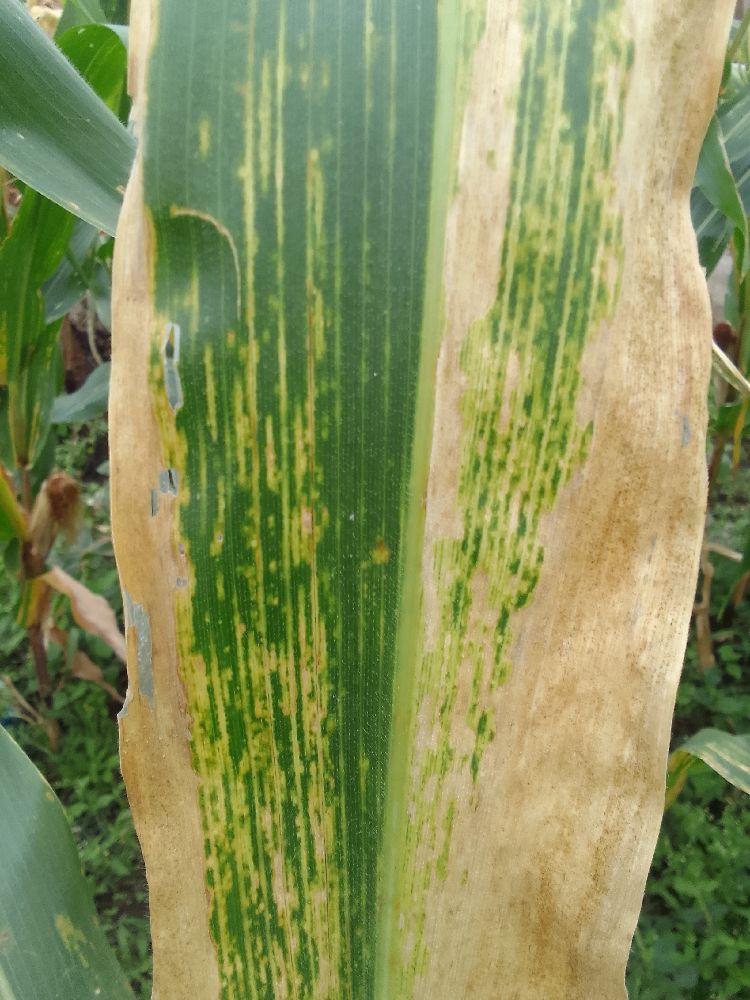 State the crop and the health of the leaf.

maize, maize lethal necrosis
